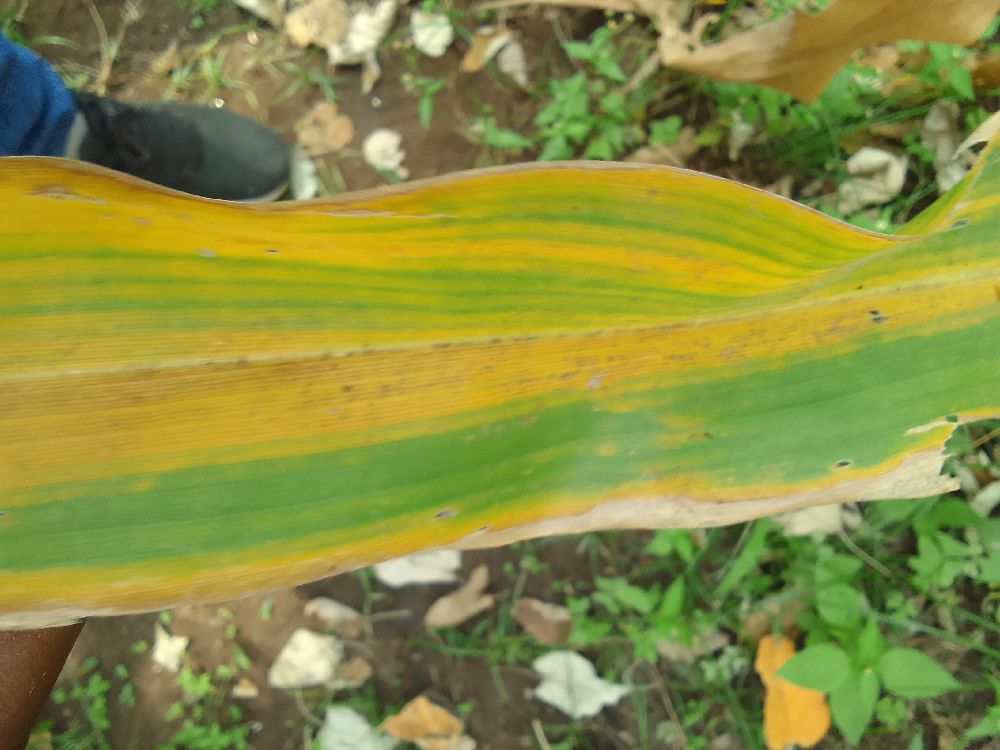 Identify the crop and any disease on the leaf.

maize, maize lethal necrosis
